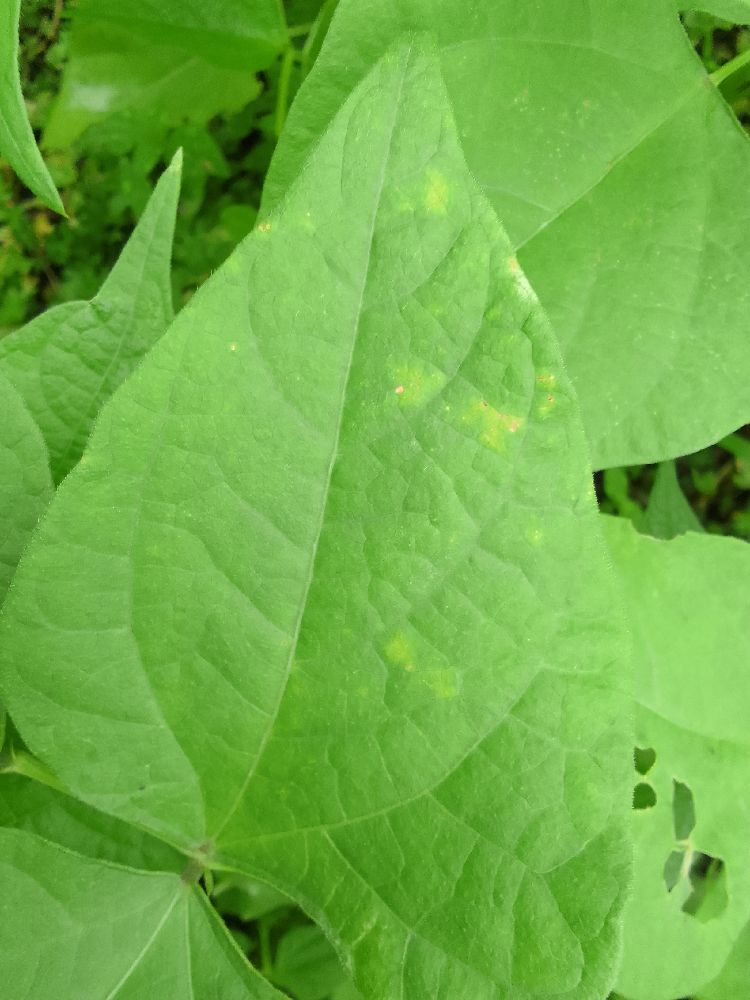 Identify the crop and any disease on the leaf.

common bean, healthy
